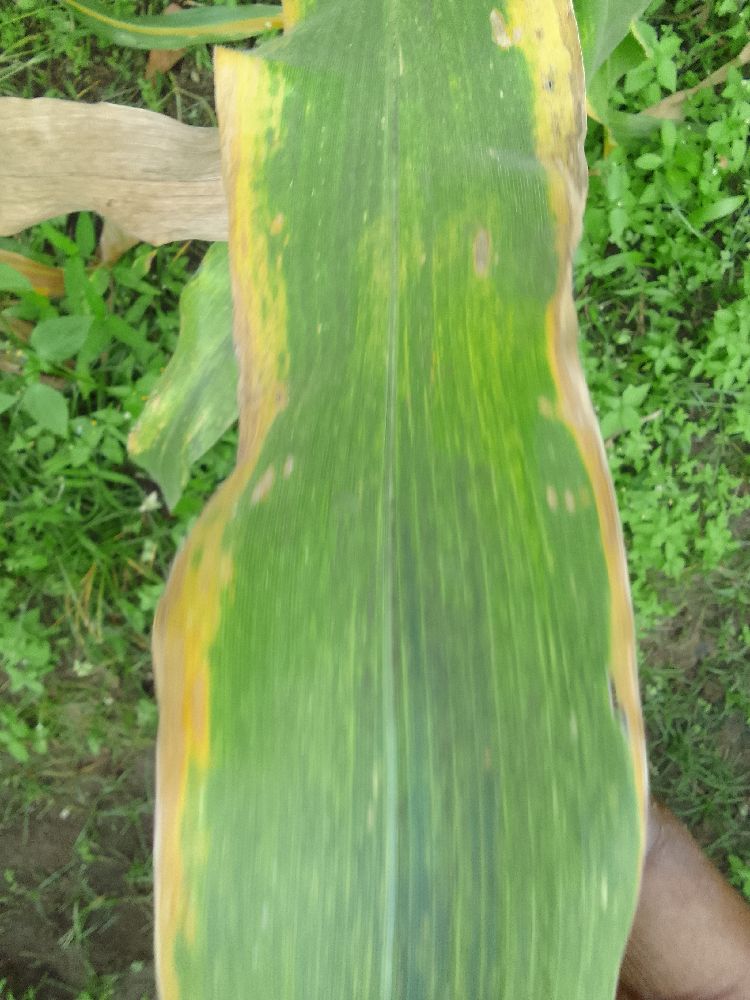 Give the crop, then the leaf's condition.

maize, maize lethal necrosis
